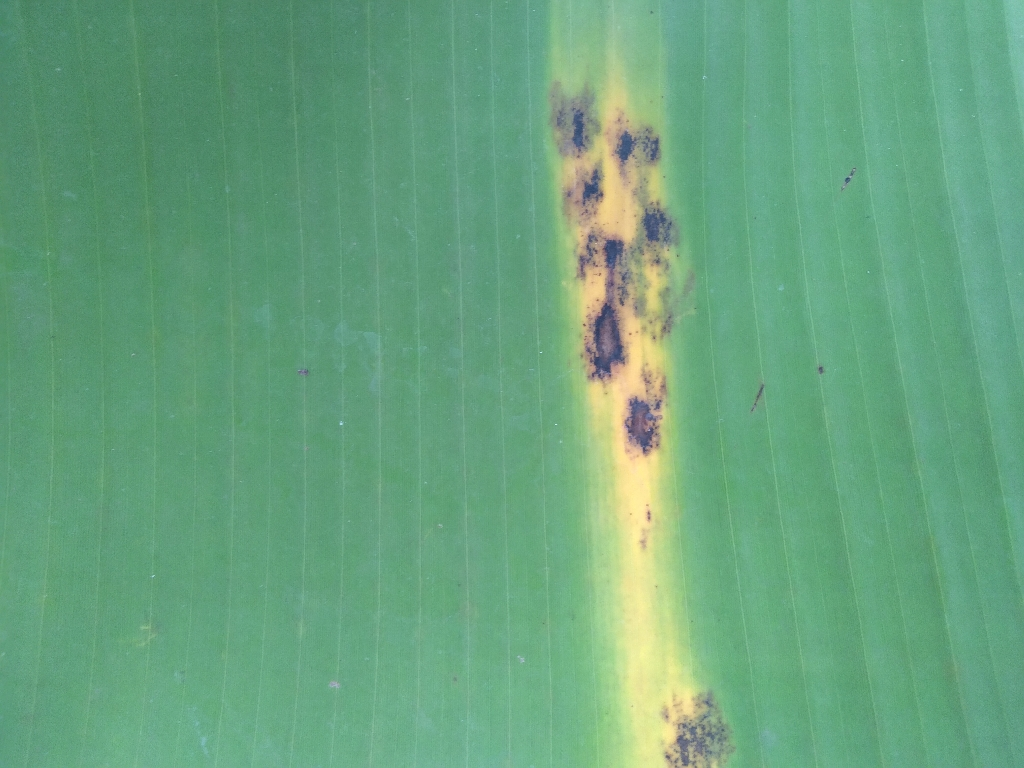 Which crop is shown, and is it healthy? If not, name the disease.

banana, black sigatoka
